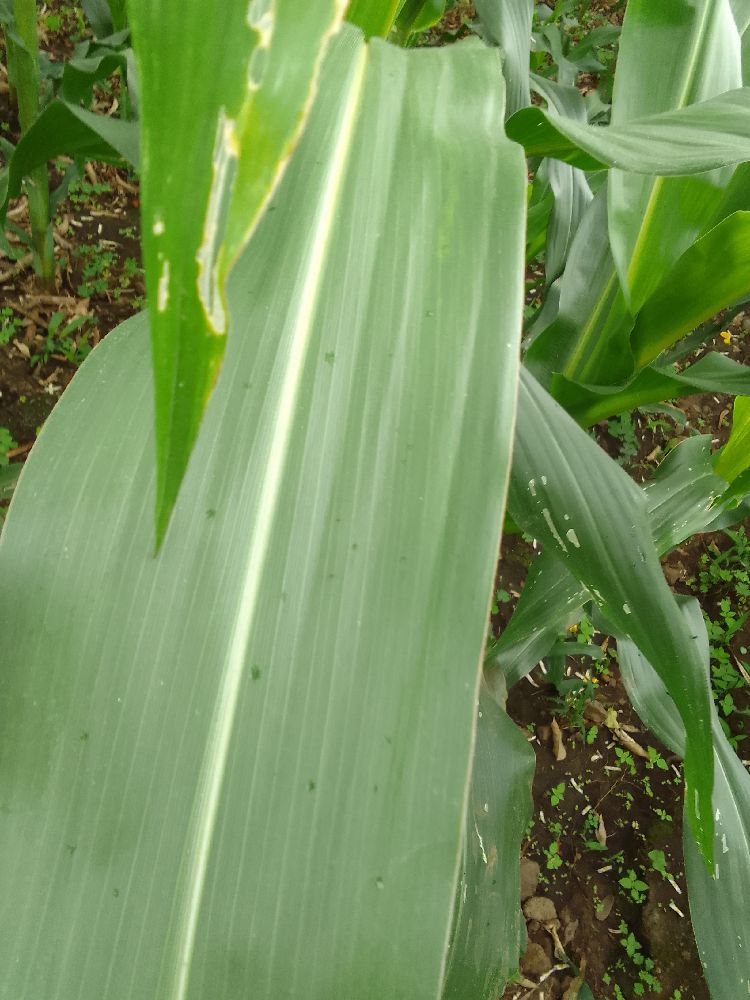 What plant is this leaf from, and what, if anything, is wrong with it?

maize, healthy
